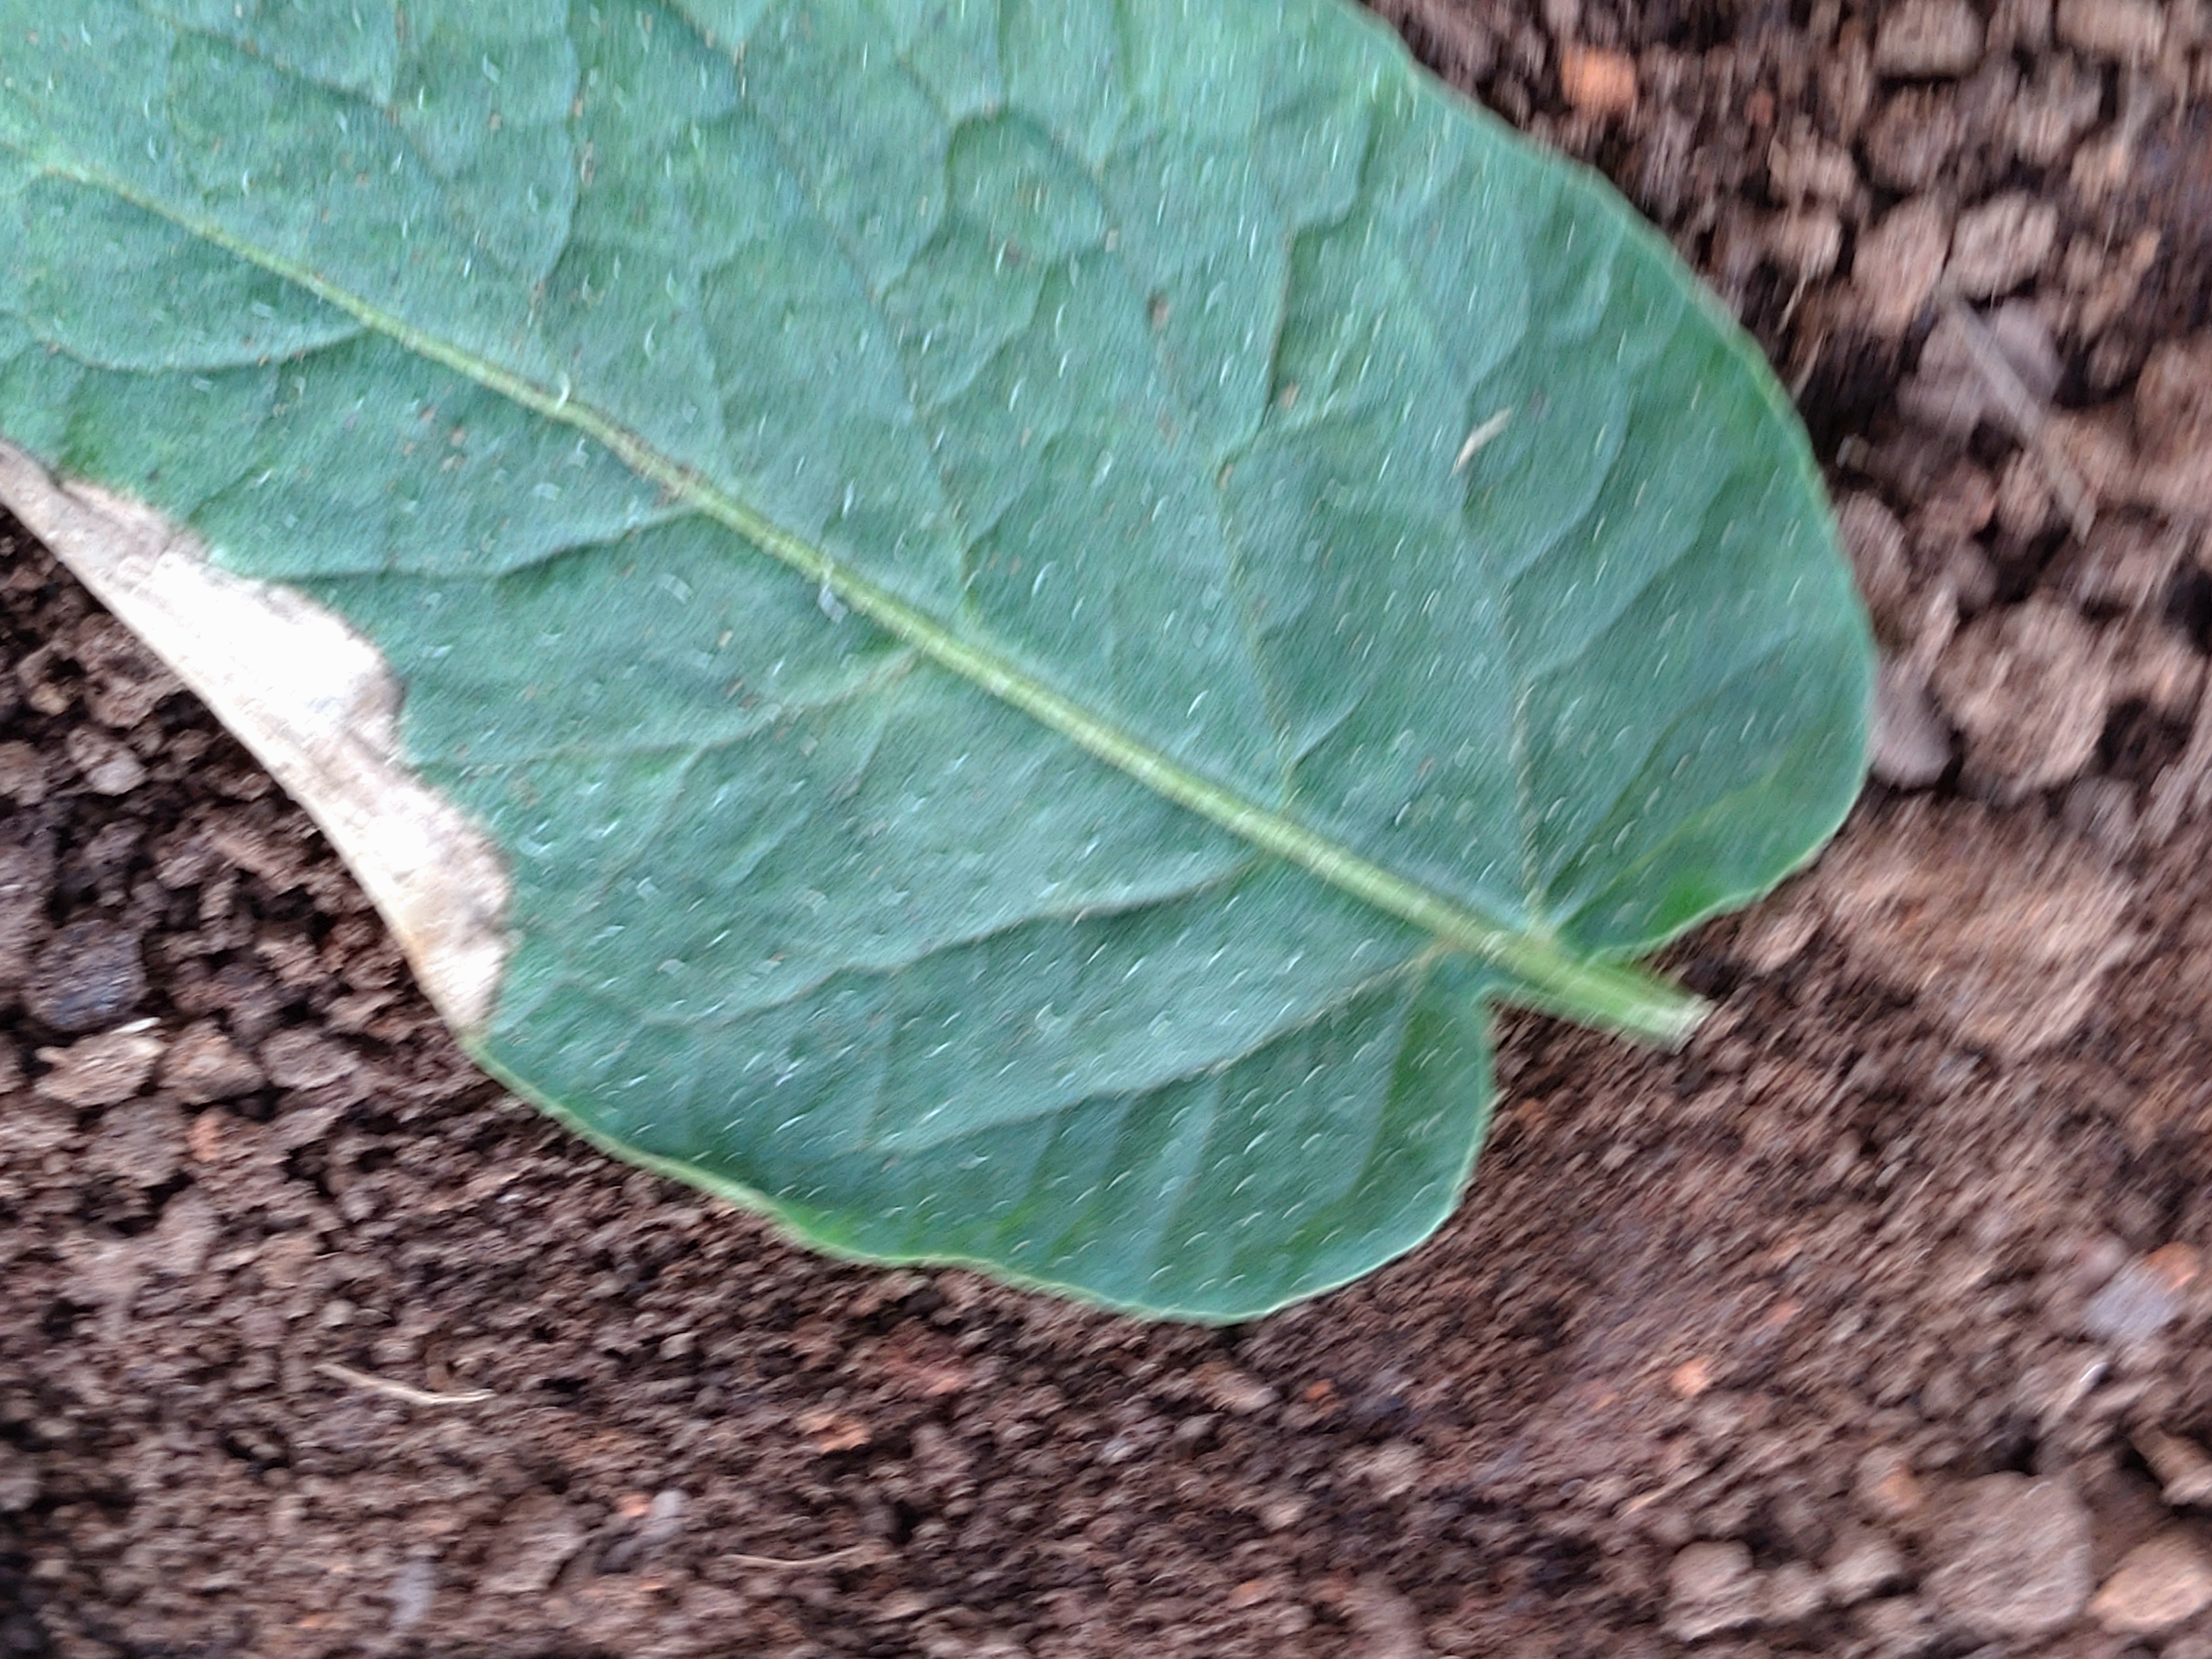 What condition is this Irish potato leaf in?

early blight
